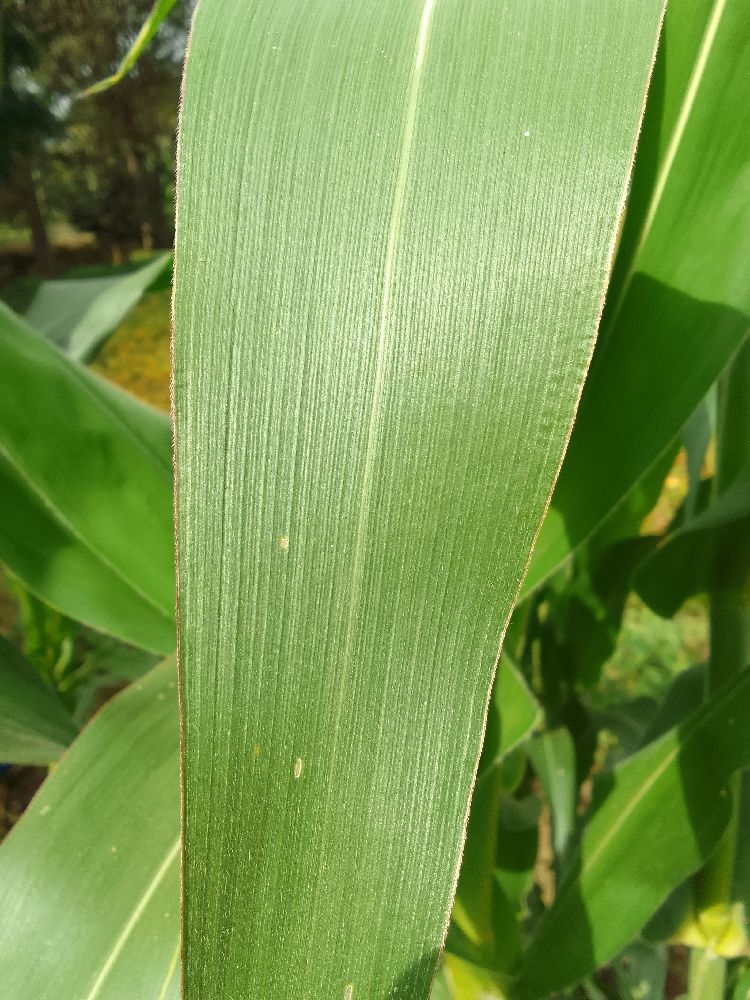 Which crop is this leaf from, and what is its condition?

maize, healthy
